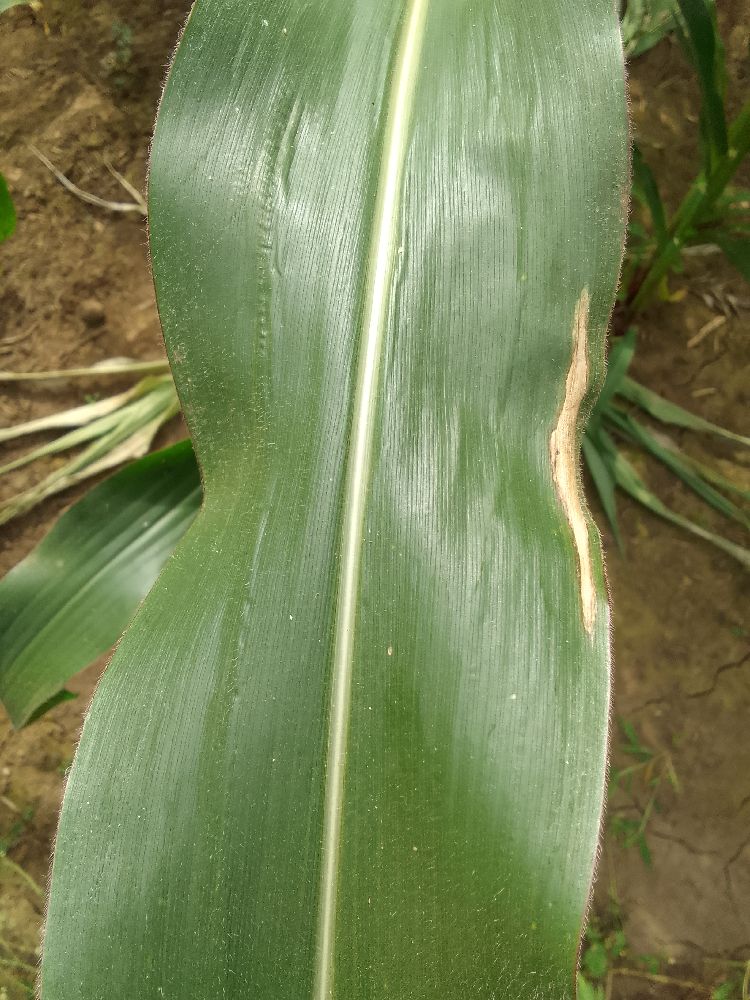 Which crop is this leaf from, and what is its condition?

maize, healthy
